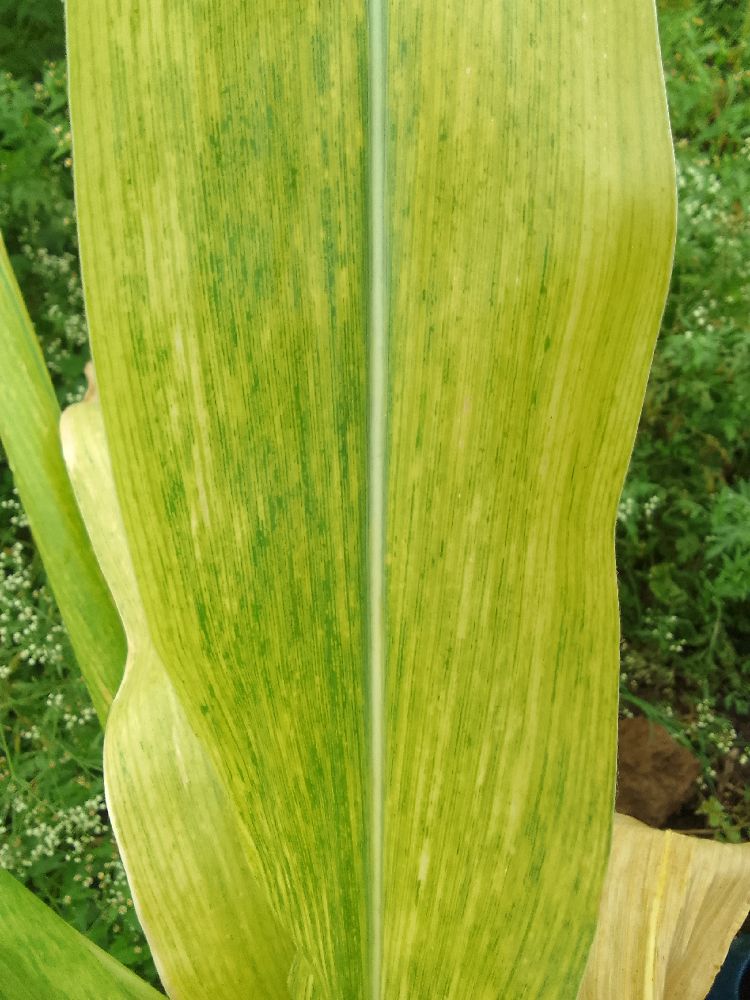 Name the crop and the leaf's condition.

maize, maize lethal necrosis
